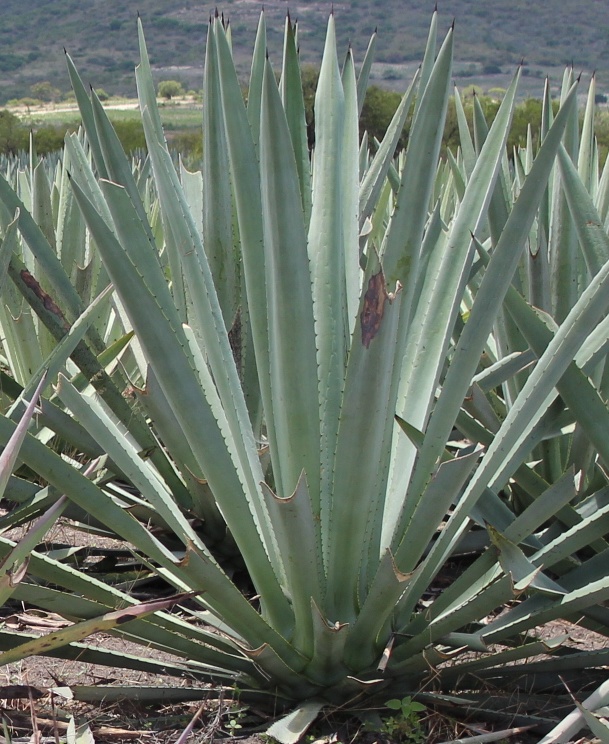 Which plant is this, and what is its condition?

agave, healthy
